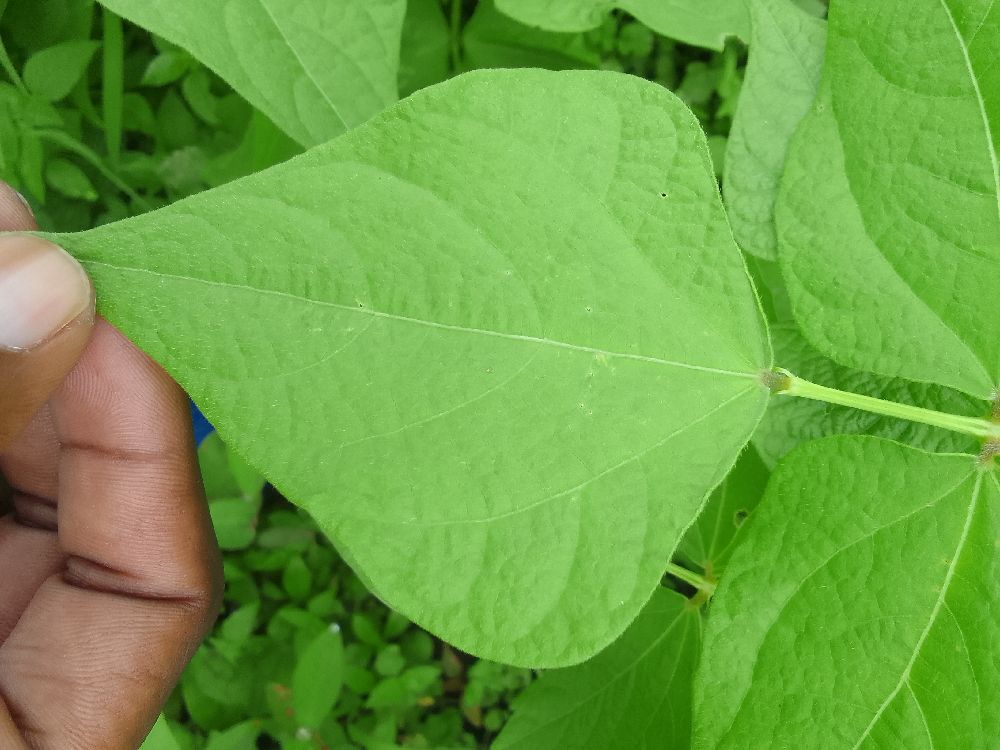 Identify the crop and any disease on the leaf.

common bean, healthy
